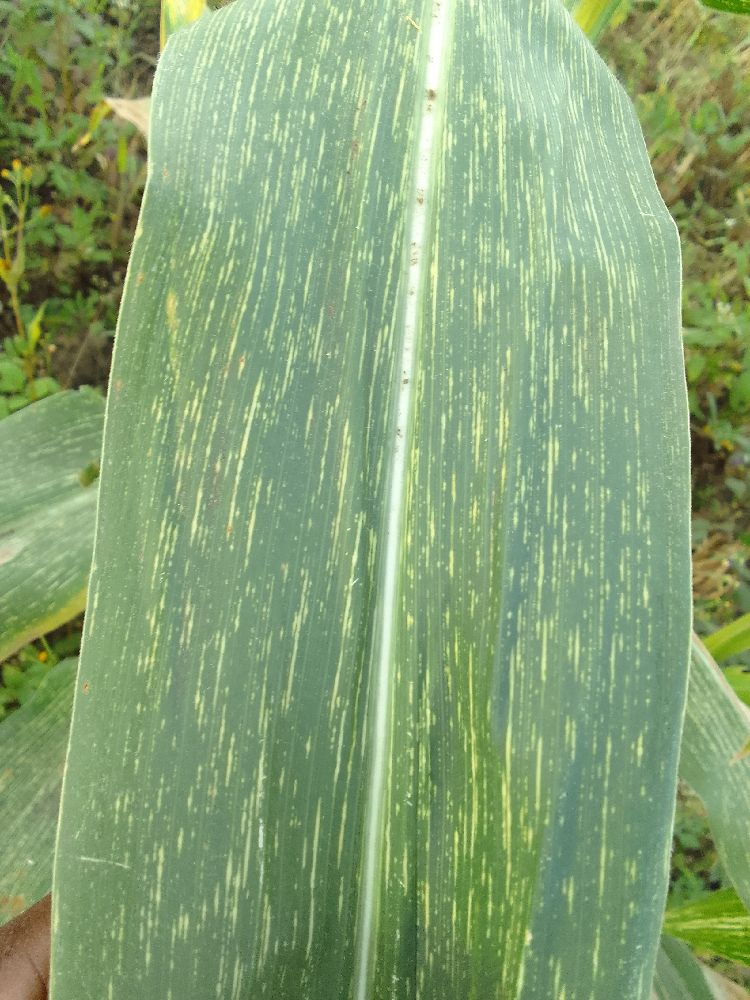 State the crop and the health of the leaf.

maize, maize streak virus
